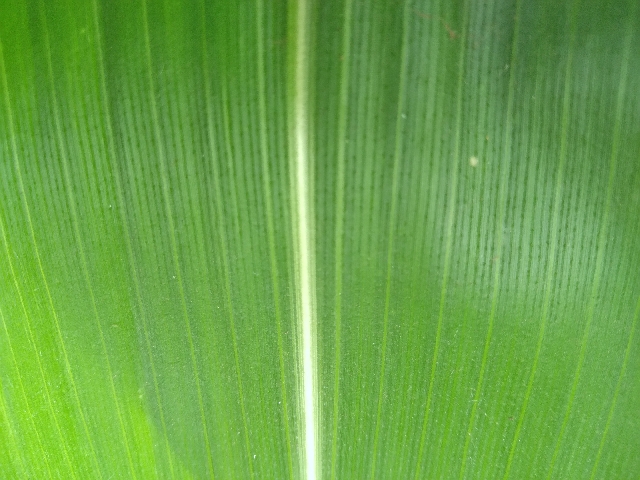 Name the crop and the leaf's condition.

maize, healthy
